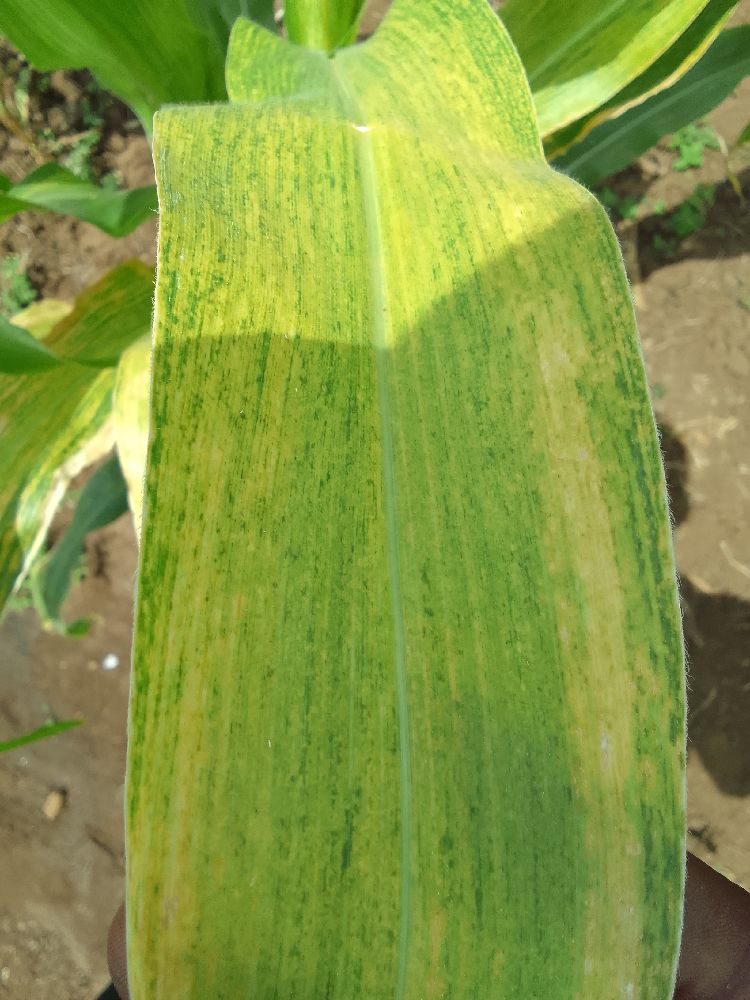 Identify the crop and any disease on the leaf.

maize, maize lethal necrosis
